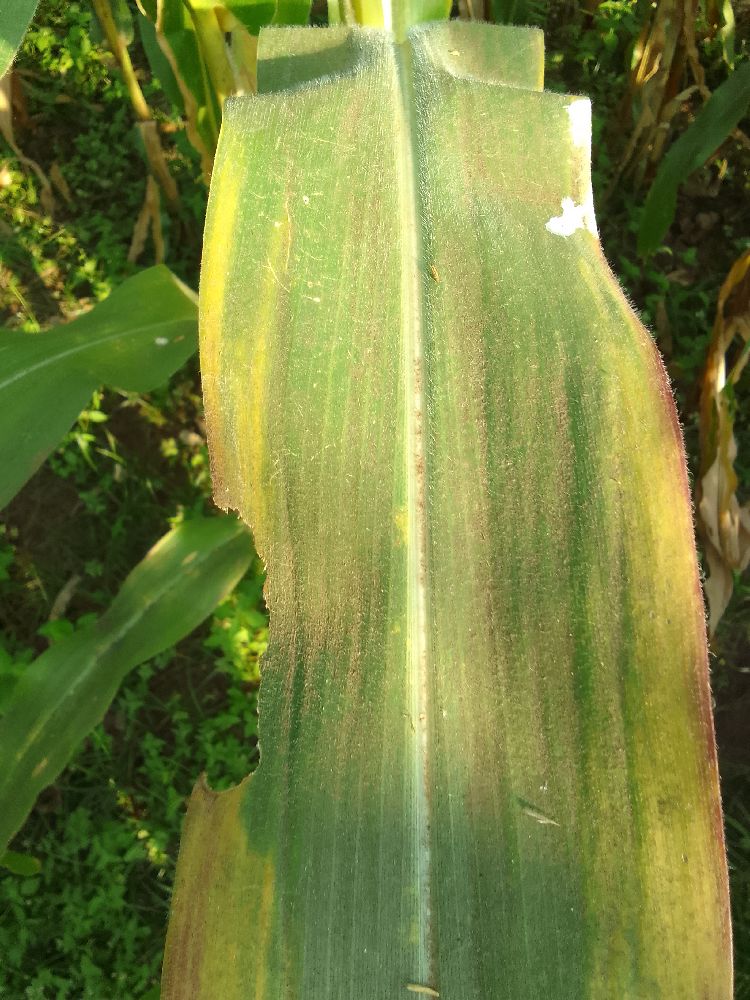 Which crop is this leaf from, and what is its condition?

maize, maize lethal necrosis
